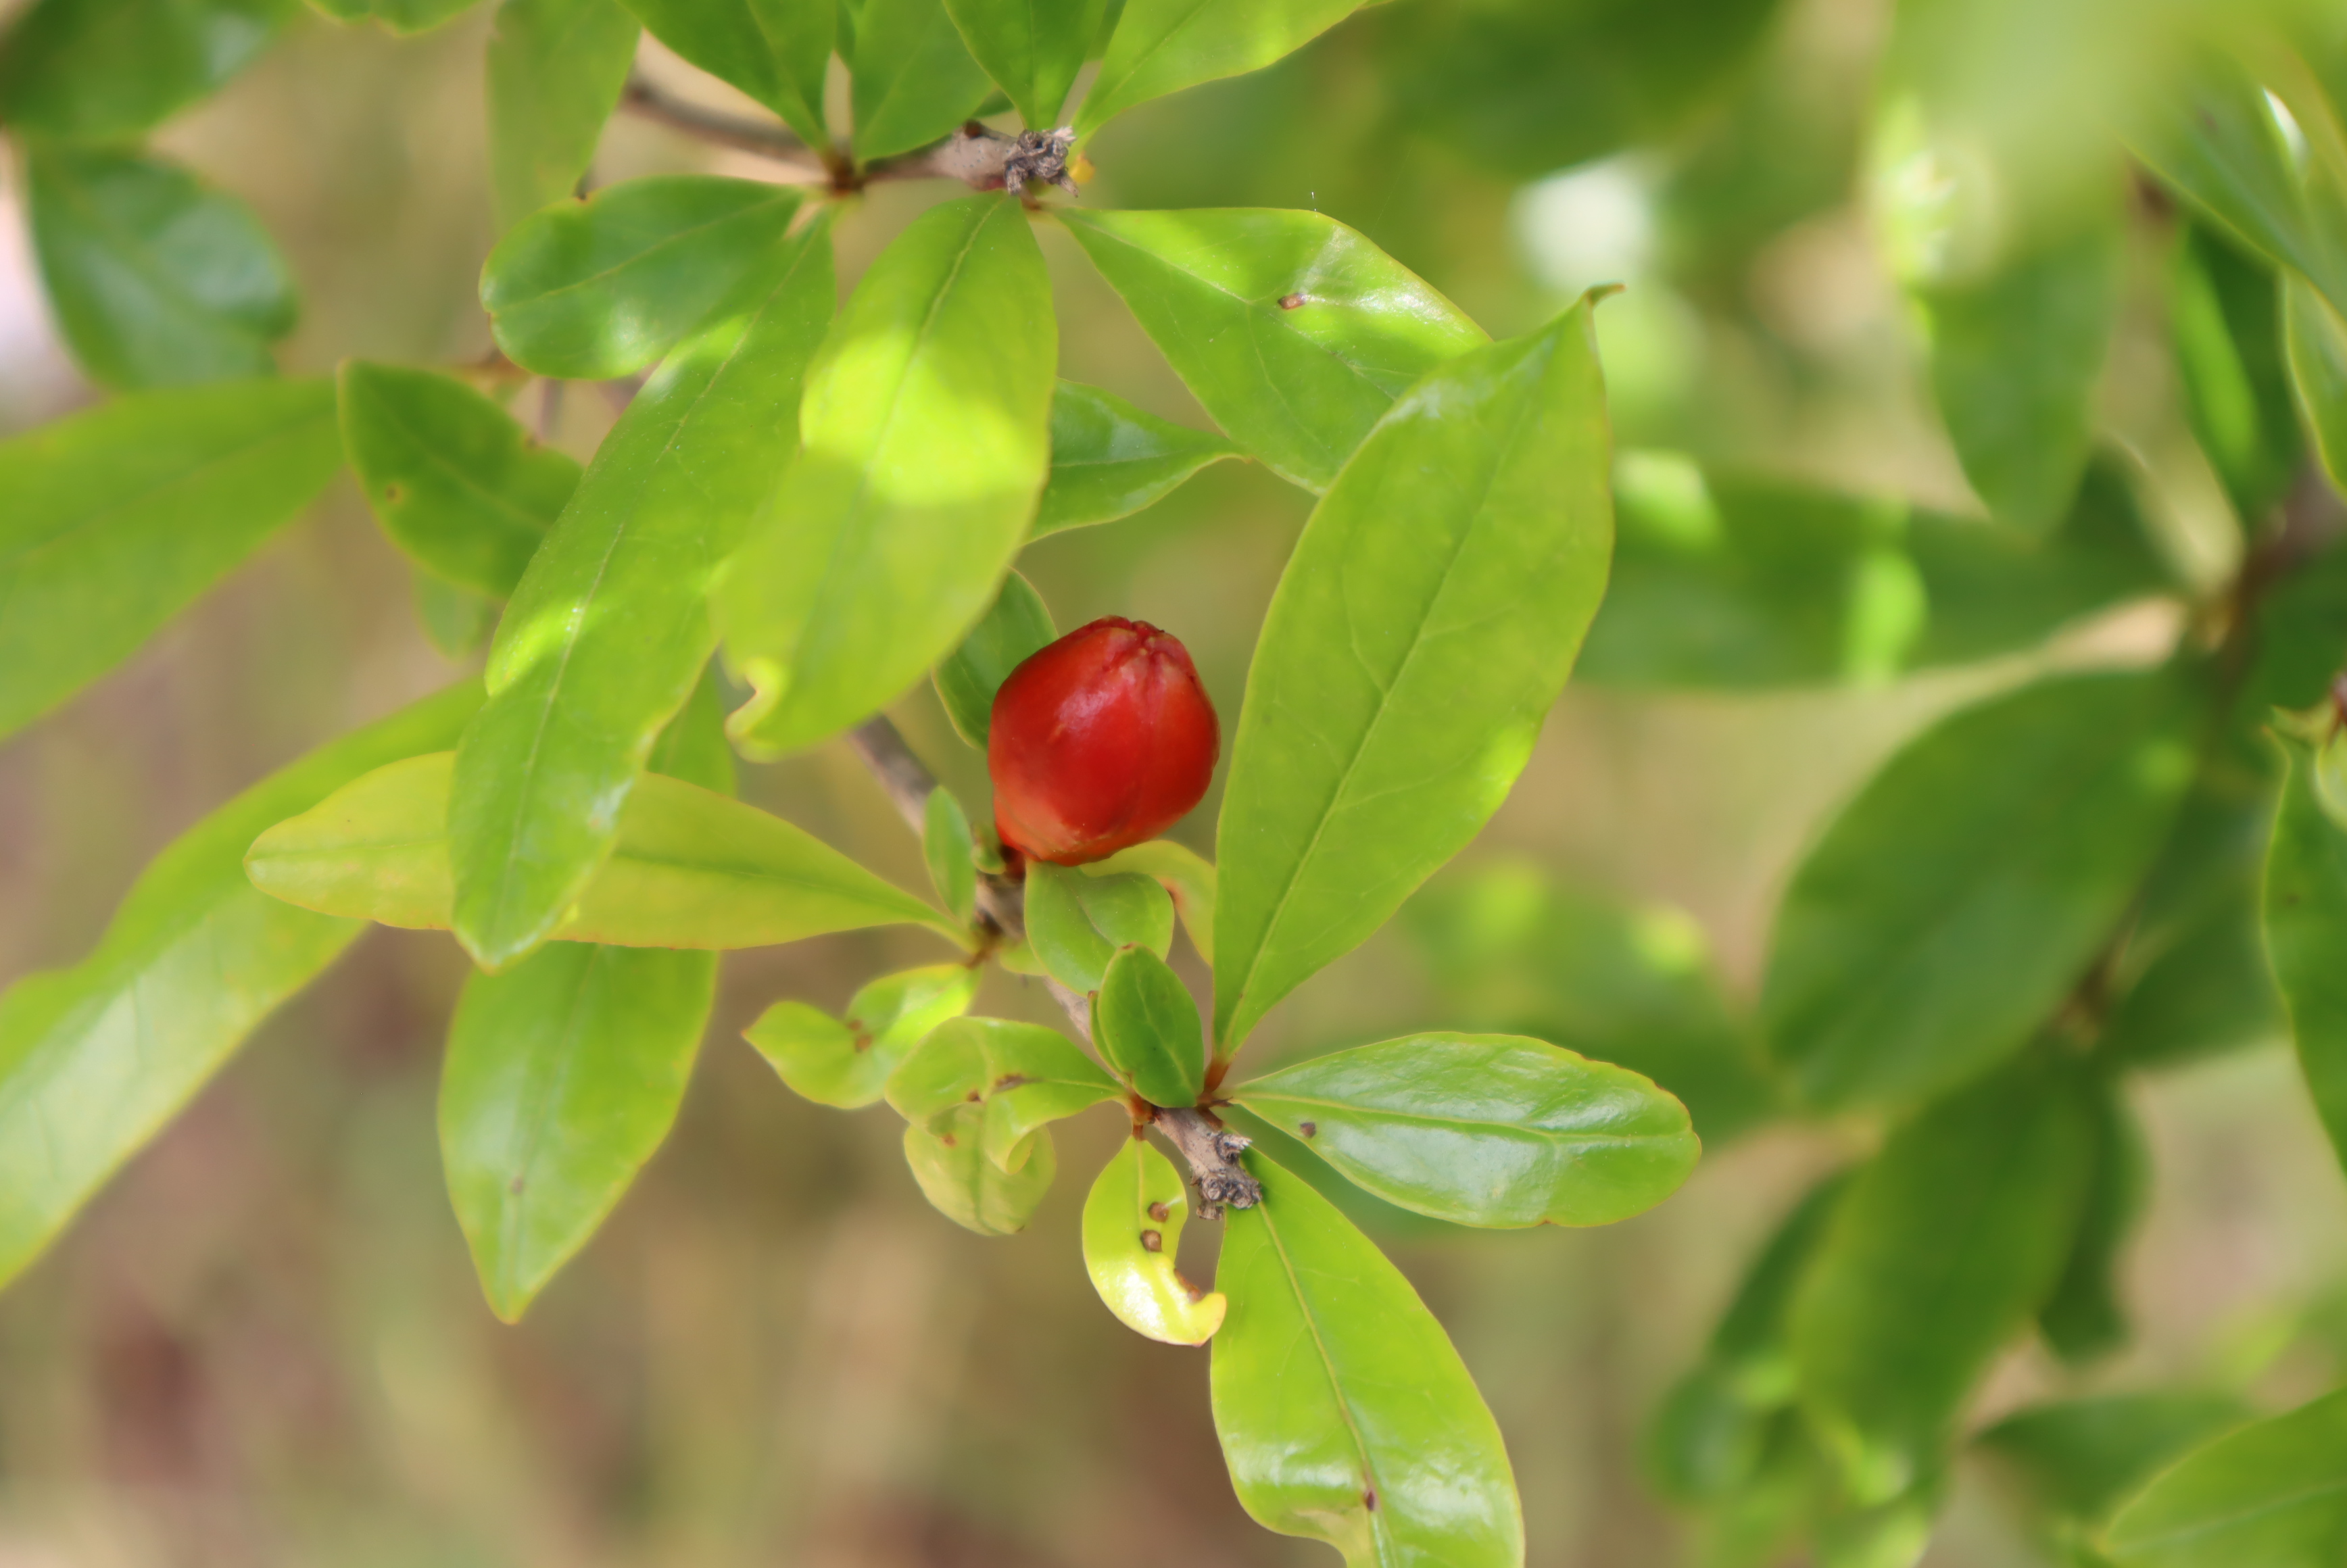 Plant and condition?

pomegranate, aphids, coniella granati
